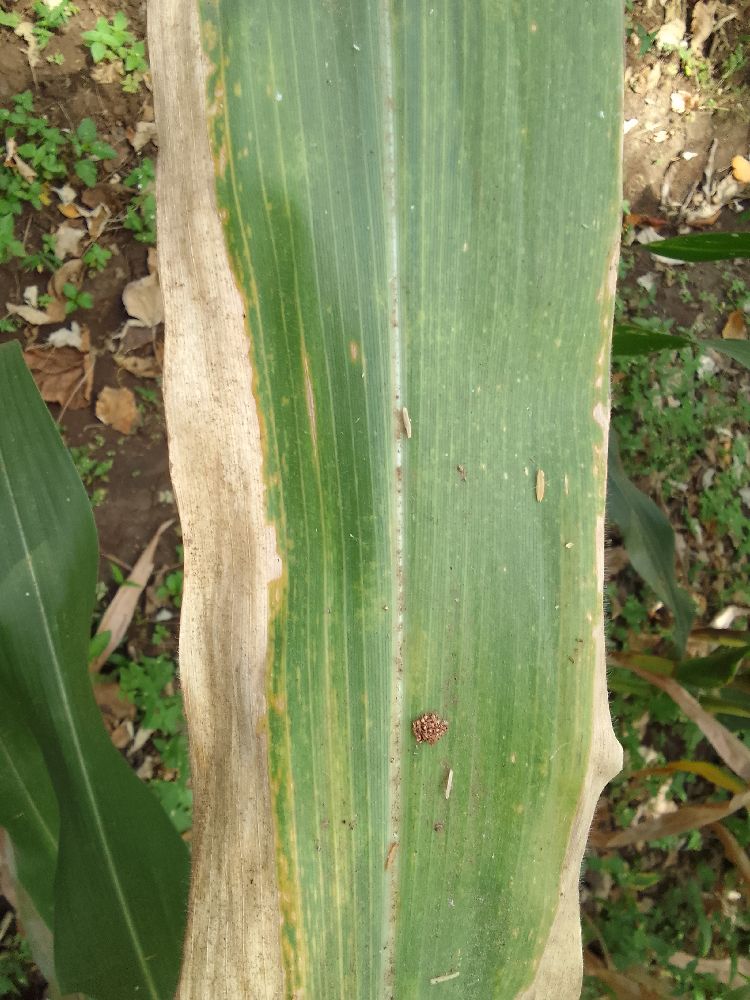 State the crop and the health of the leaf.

maize, maize lethal necrosis
